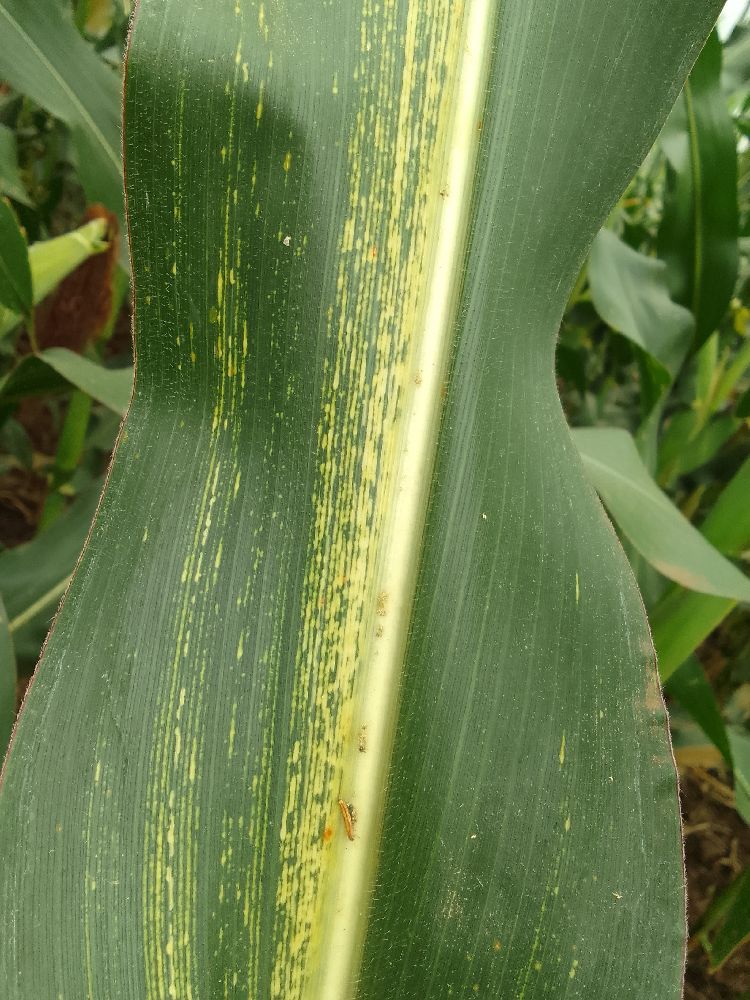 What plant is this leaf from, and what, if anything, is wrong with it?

maize, maize streak virus
